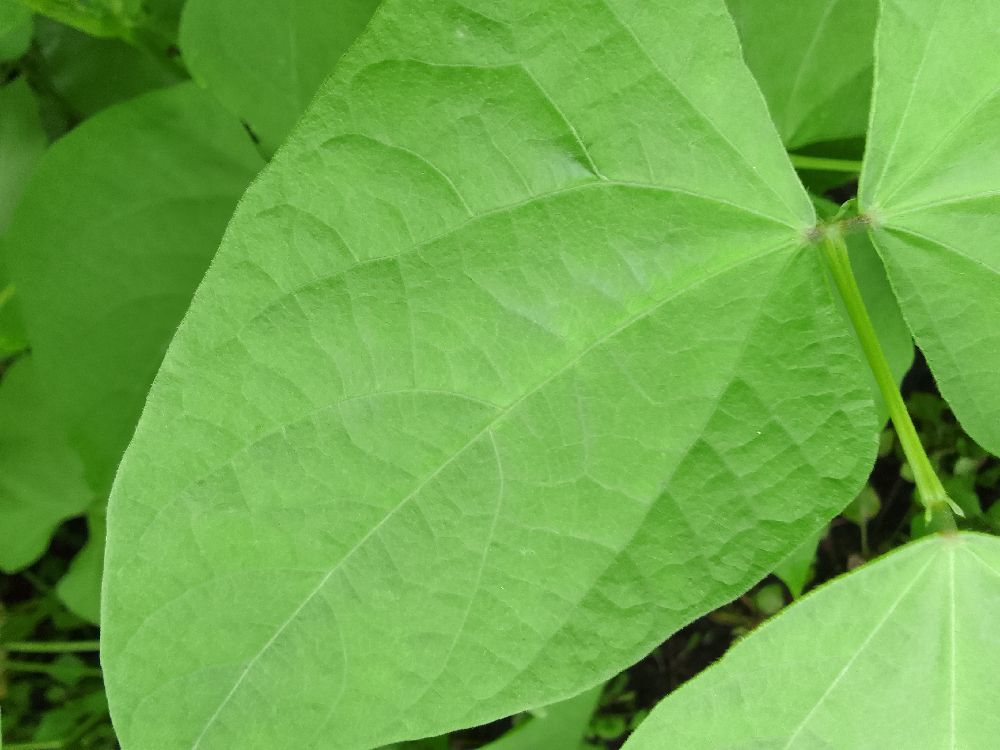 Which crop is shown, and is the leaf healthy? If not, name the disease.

common bean, healthy
